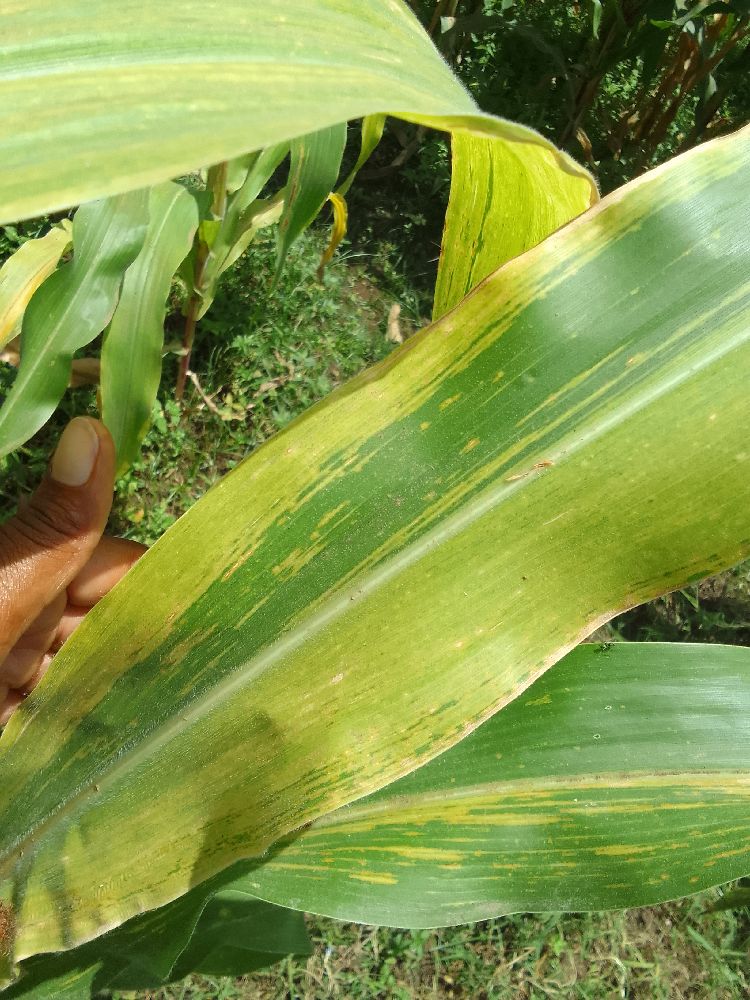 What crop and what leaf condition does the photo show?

maize, maize lethal necrosis
